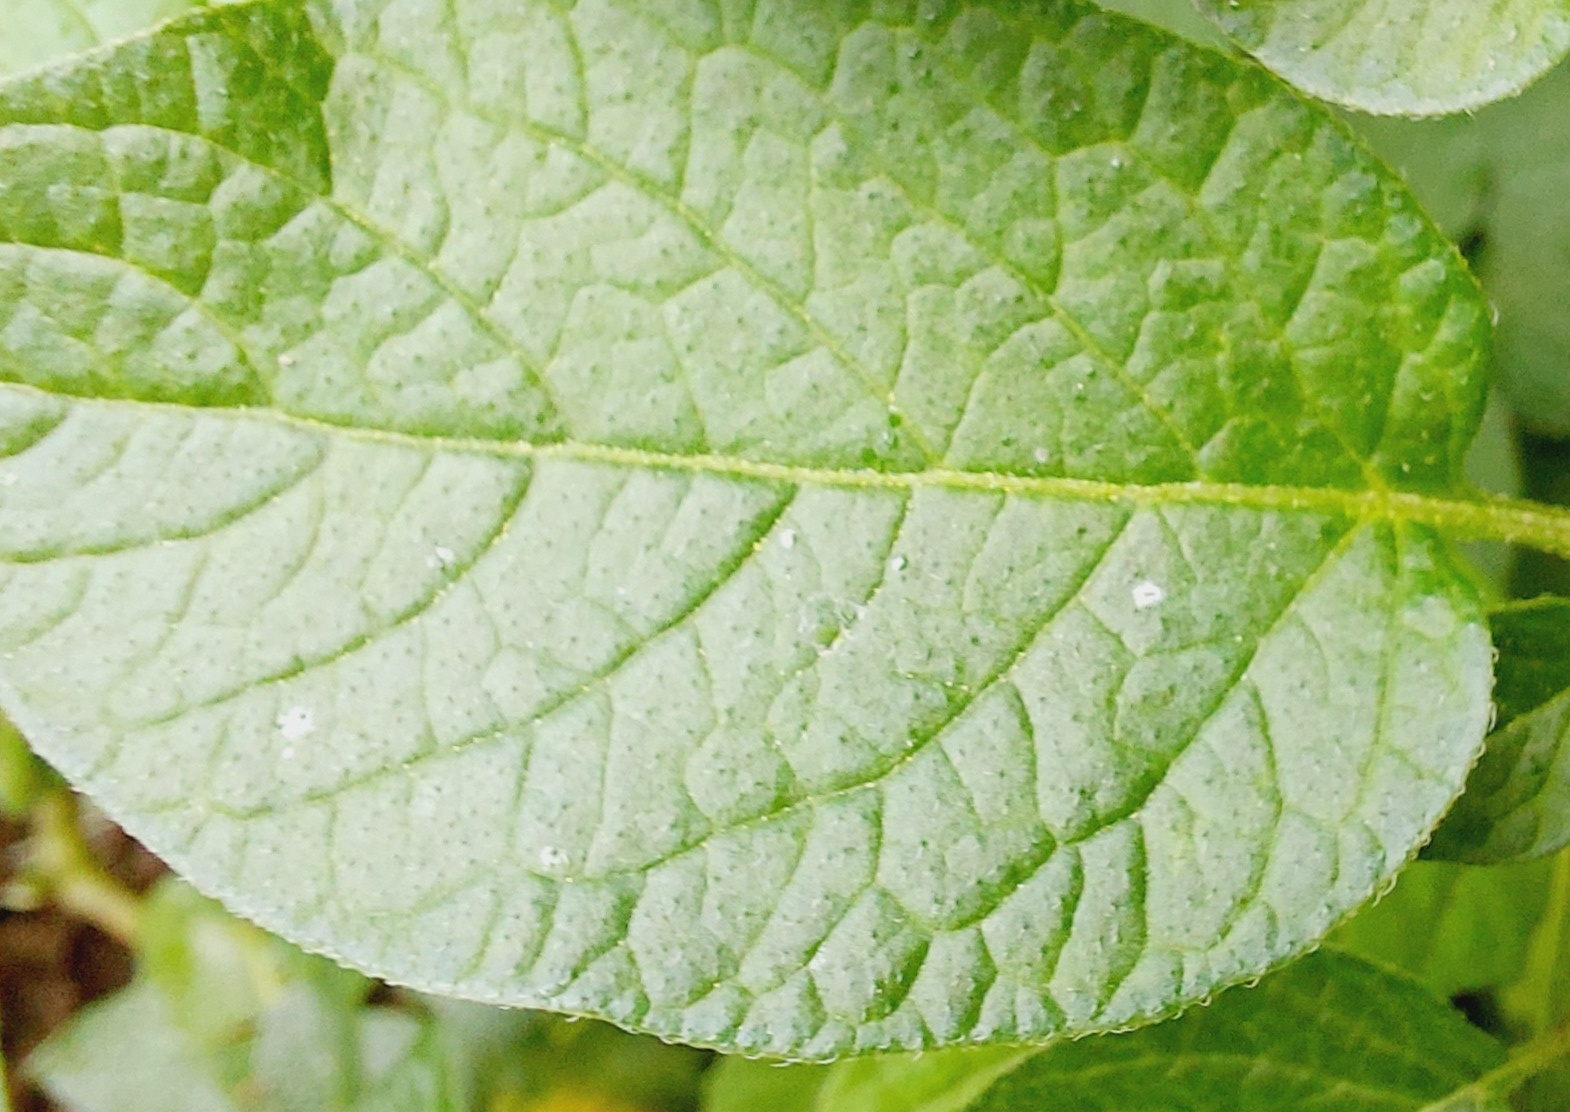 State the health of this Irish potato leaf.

healthy
